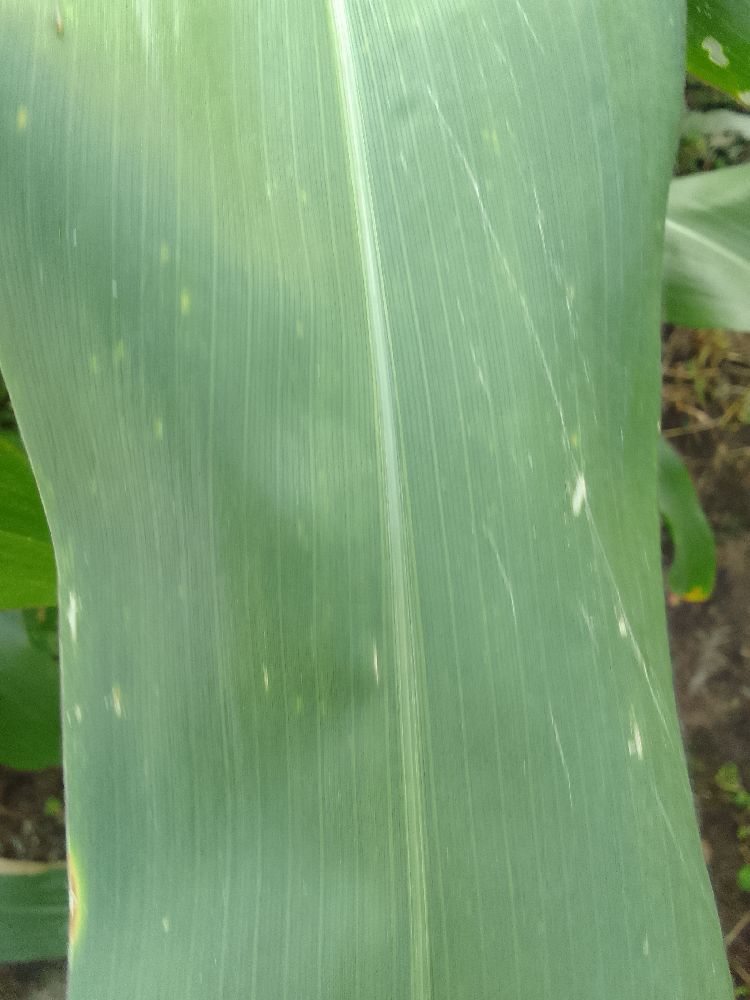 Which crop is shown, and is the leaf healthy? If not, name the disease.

maize, healthy
